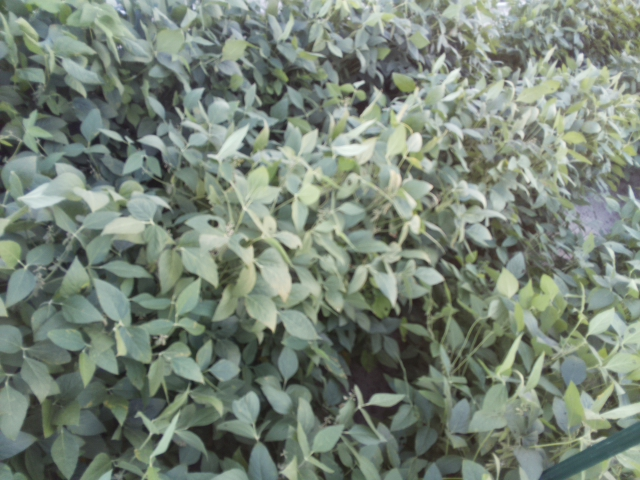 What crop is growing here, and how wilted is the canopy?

soybean, moderate turgor loss in upper canopy
